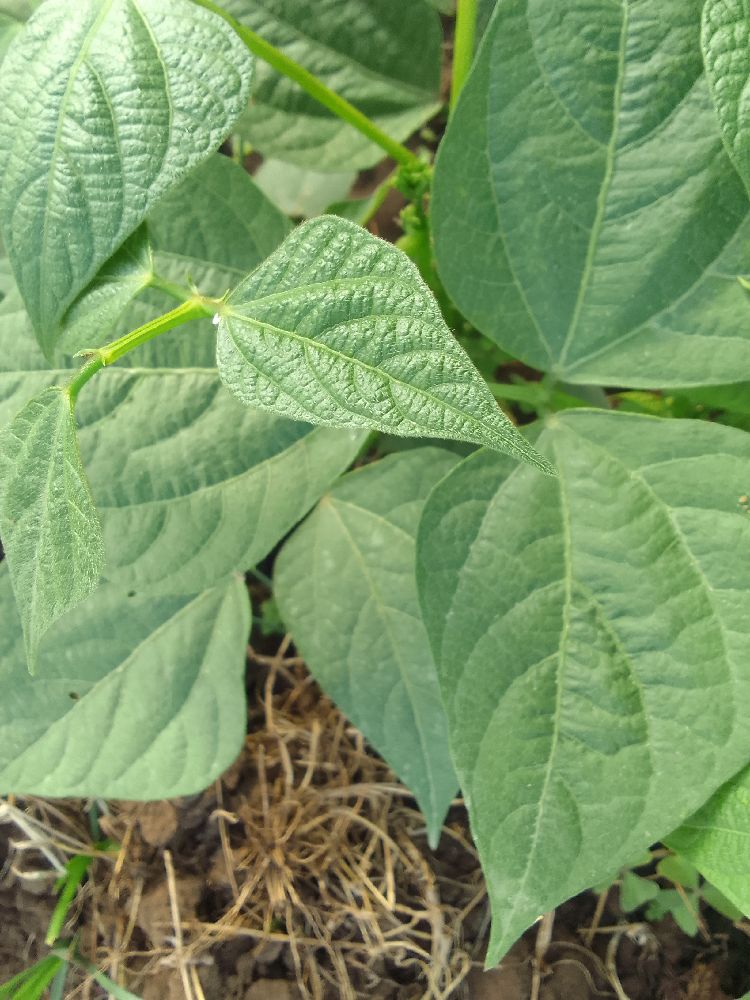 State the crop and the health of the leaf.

common bean, healthy
